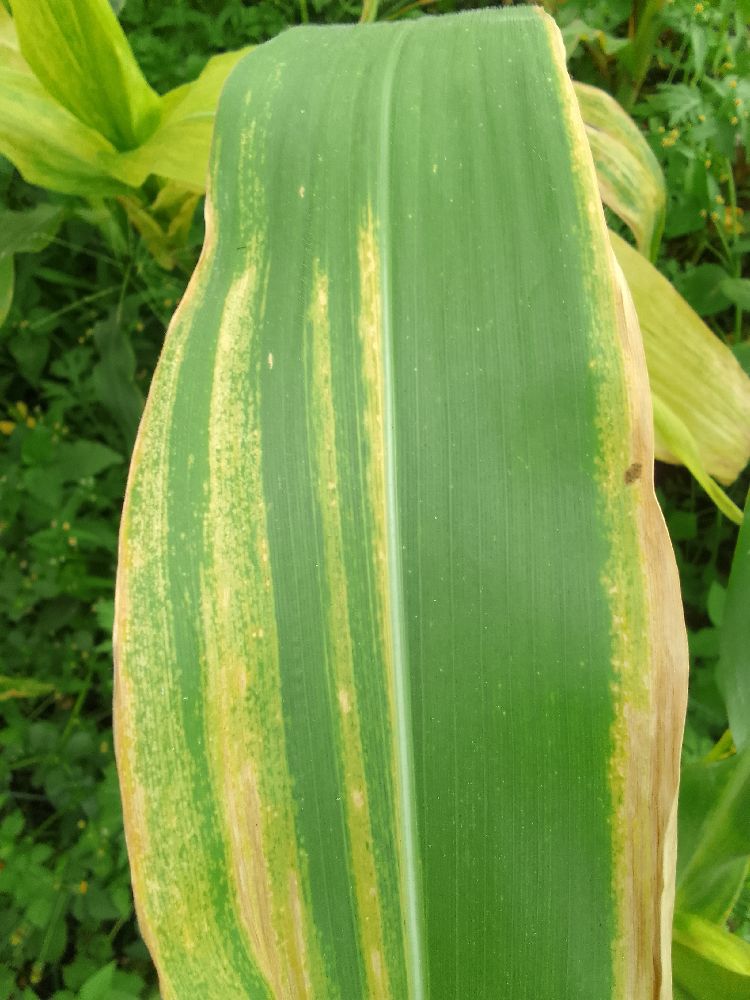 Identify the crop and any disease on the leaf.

maize, maize lethal necrosis
